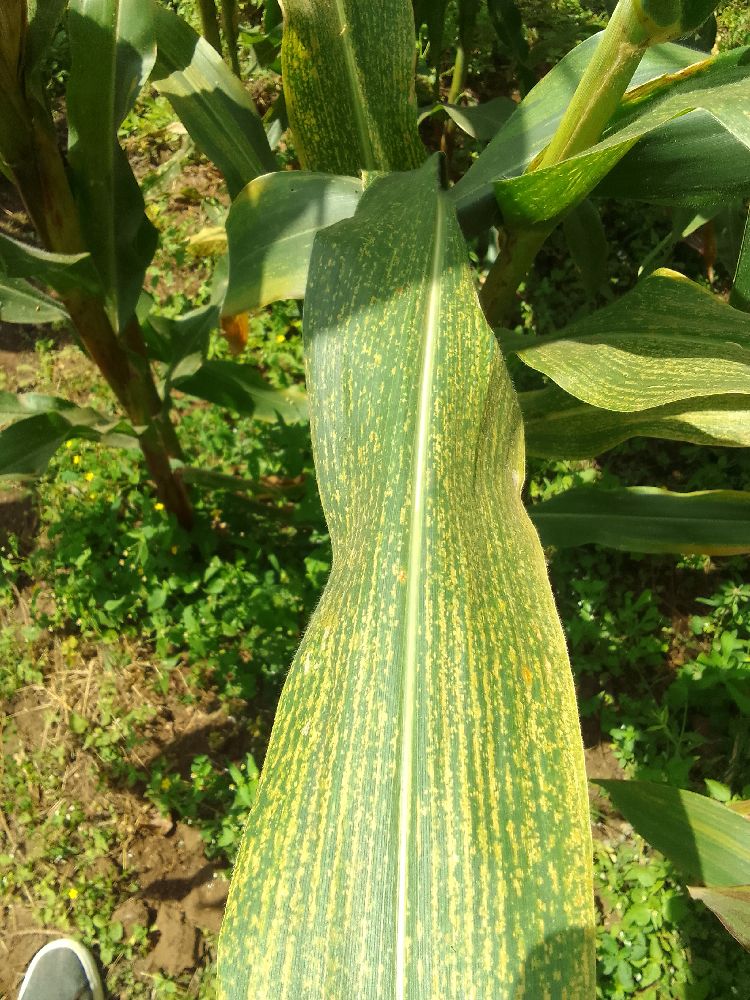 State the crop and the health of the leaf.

maize, maize streak virus
